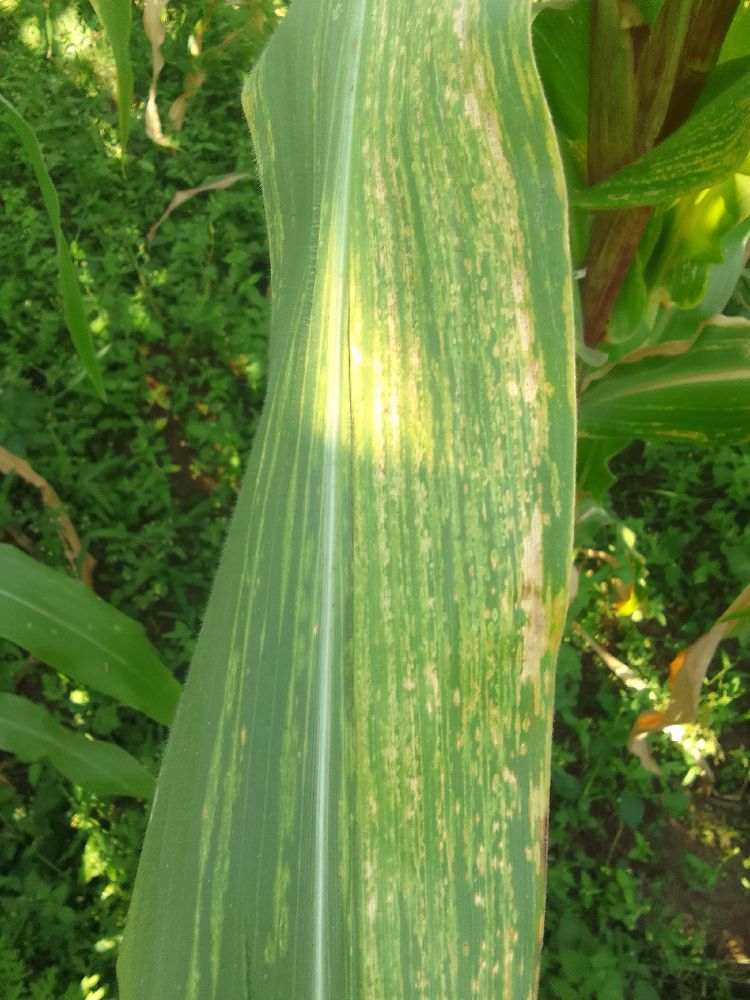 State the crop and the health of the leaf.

maize, maize lethal necrosis
